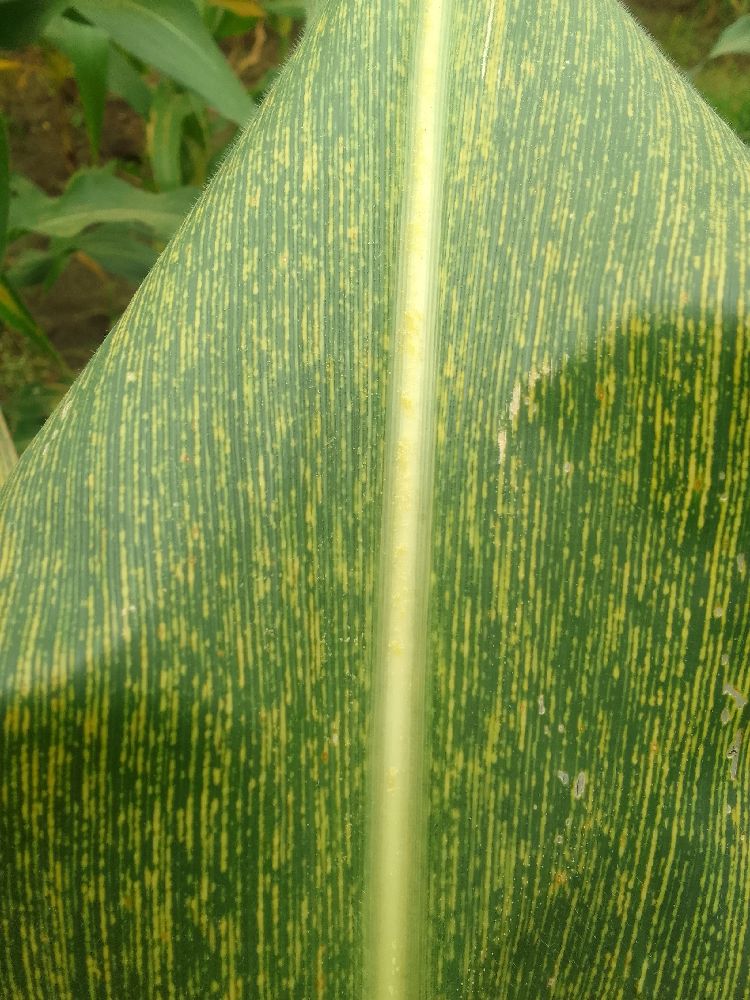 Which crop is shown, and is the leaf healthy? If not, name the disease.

maize, maize streak virus
